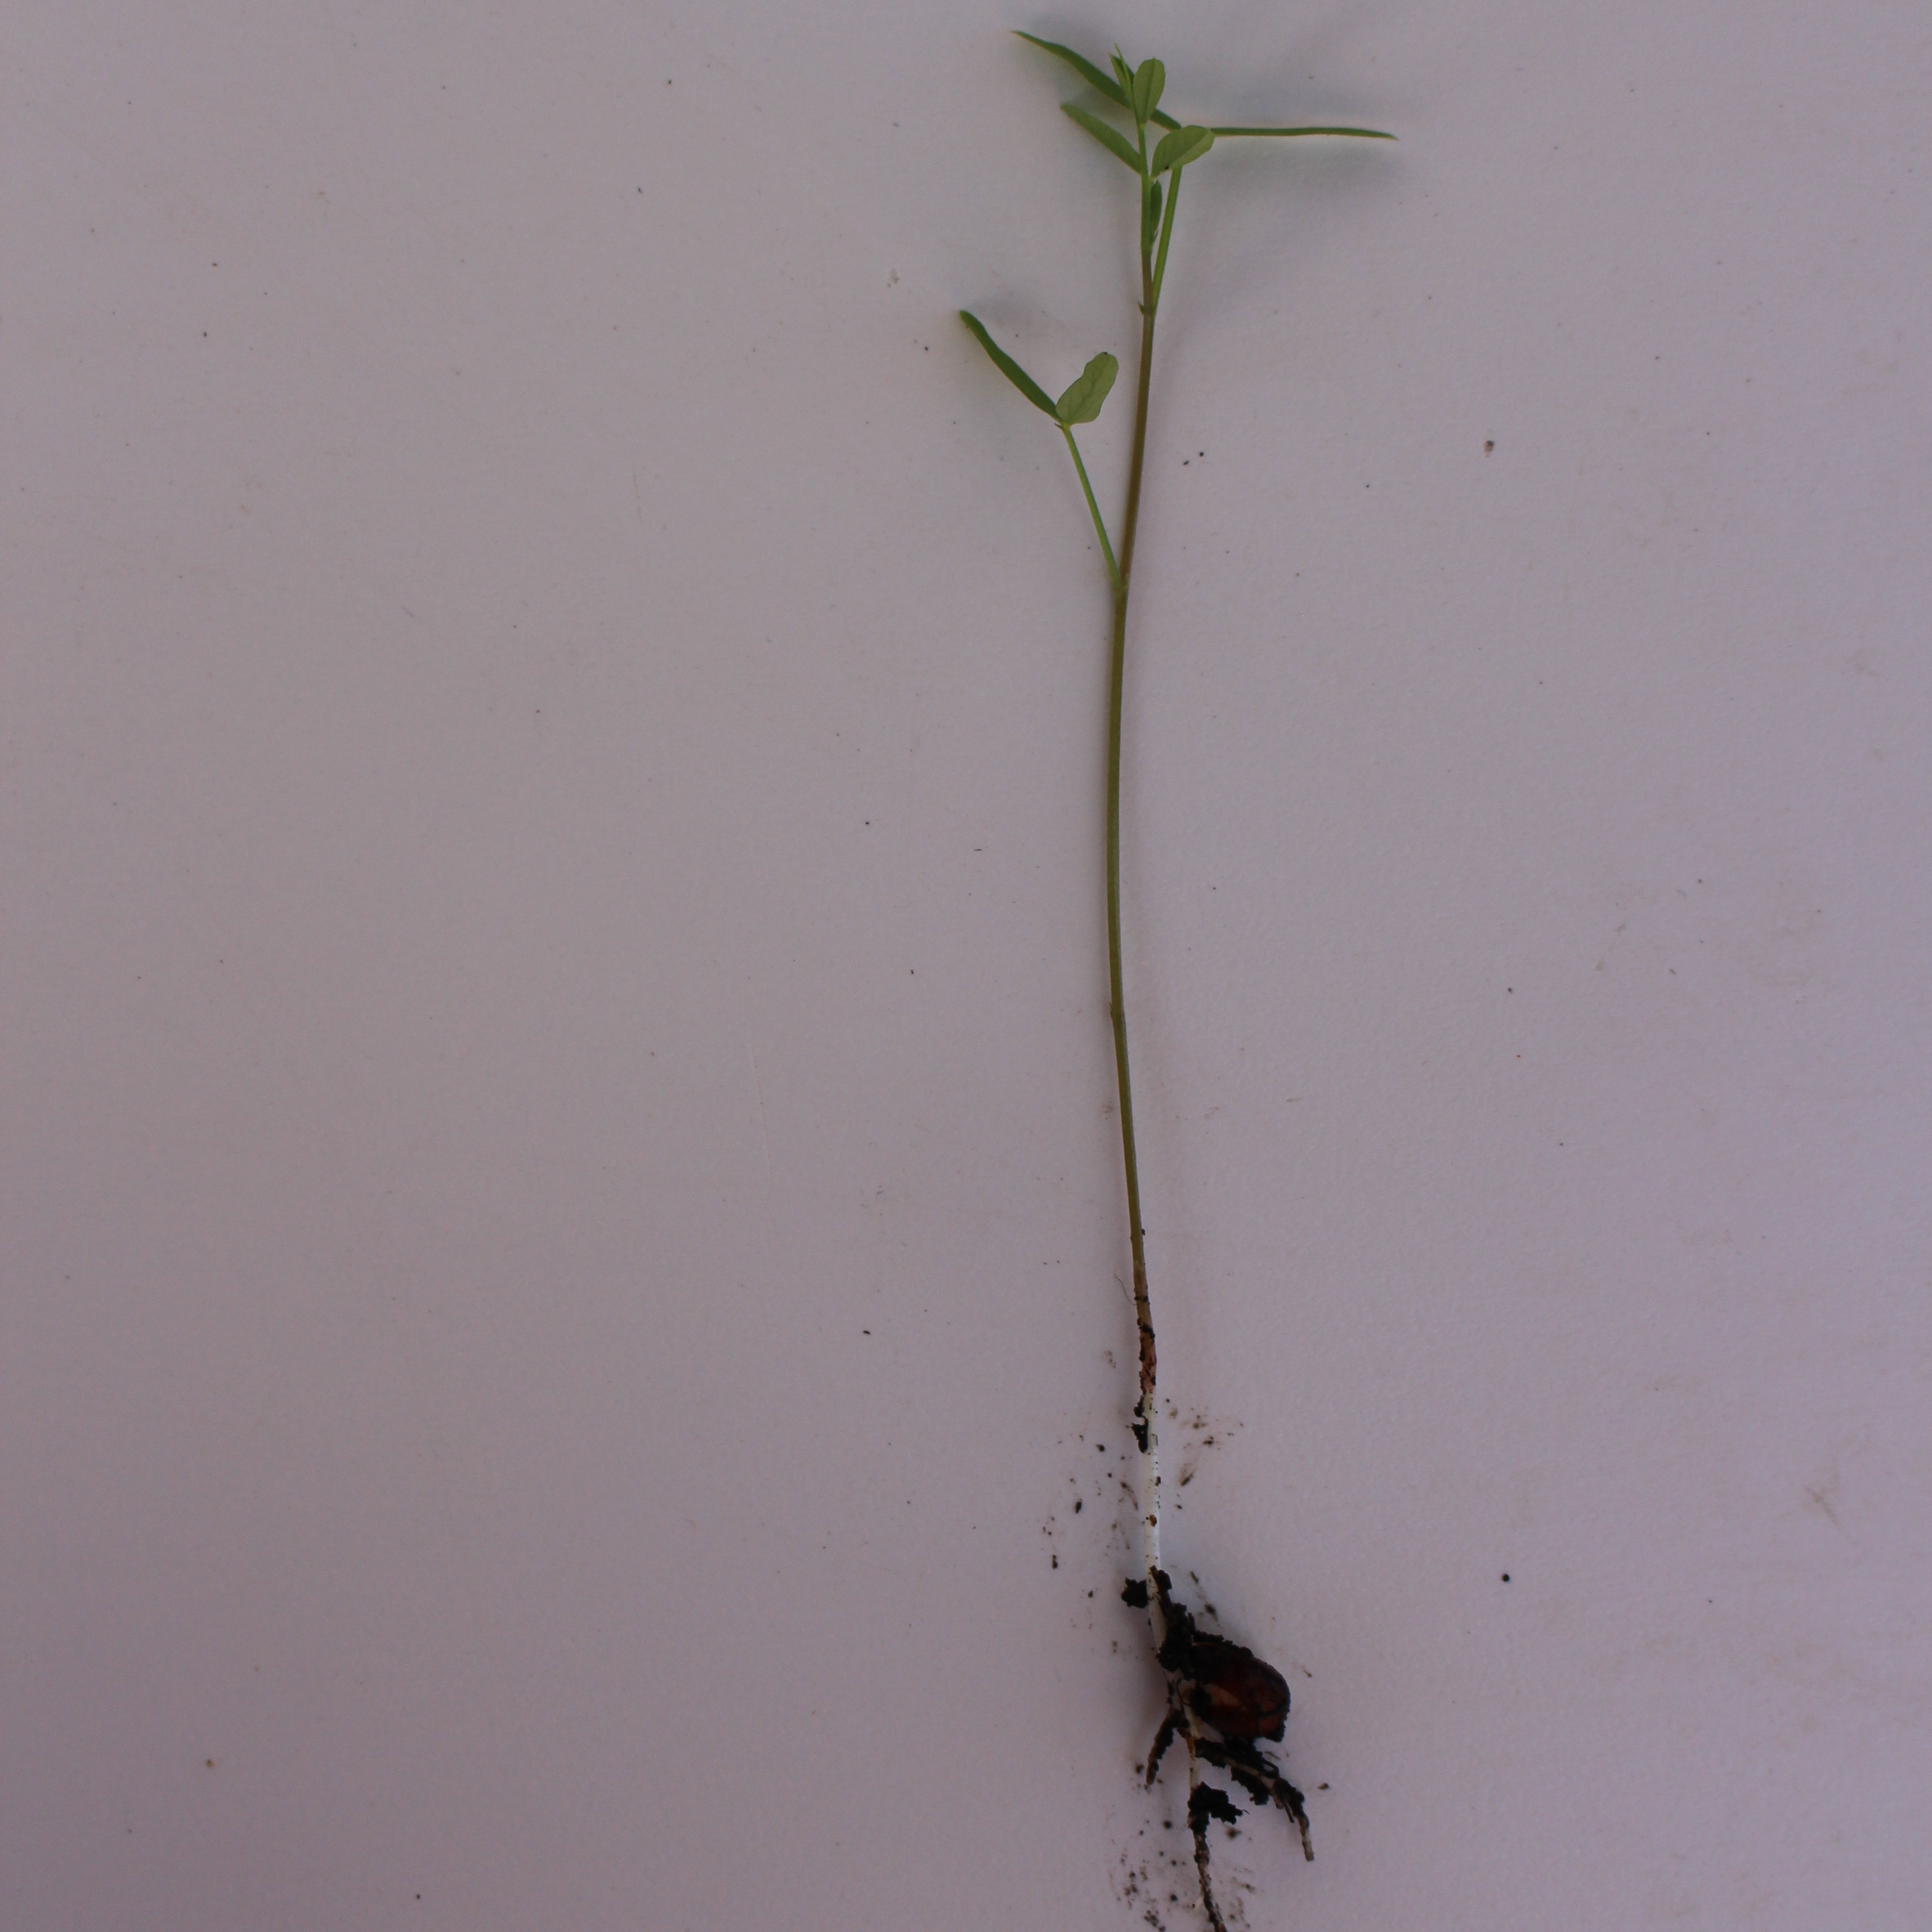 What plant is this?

Vicia sativa
